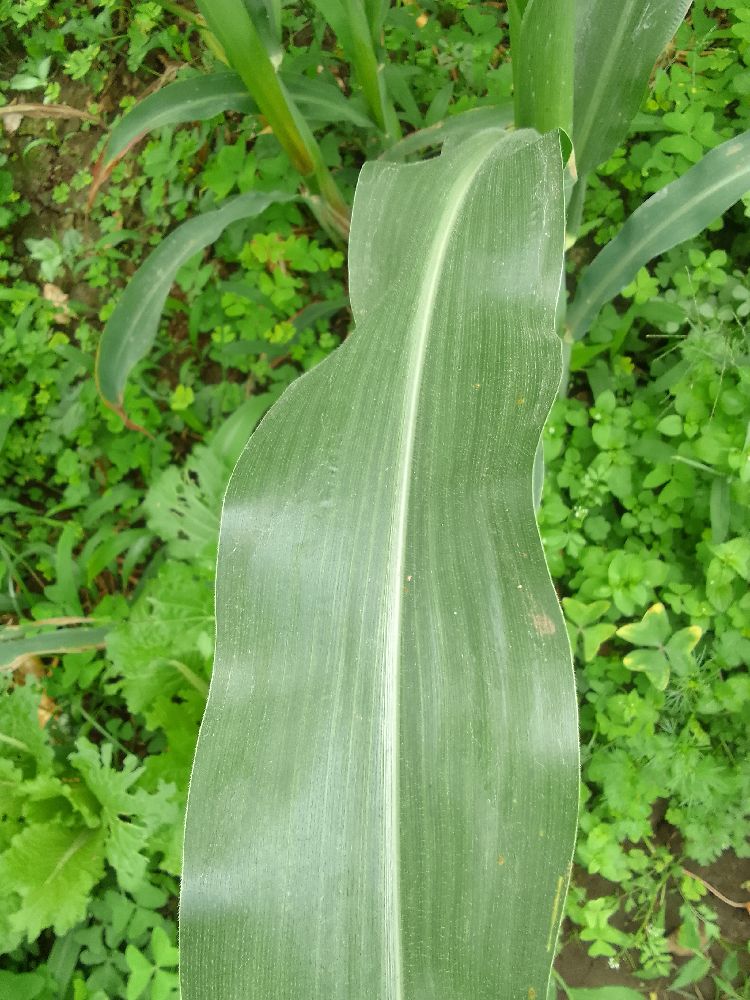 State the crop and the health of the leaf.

maize, healthy
